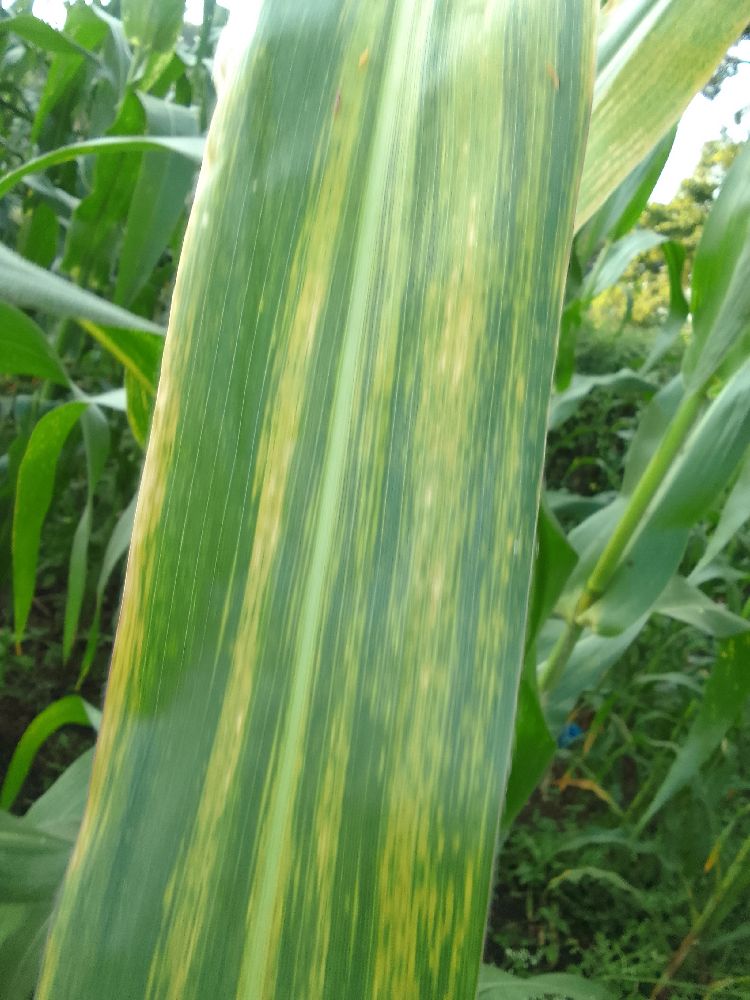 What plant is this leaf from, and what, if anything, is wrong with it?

maize, maize lethal necrosis
